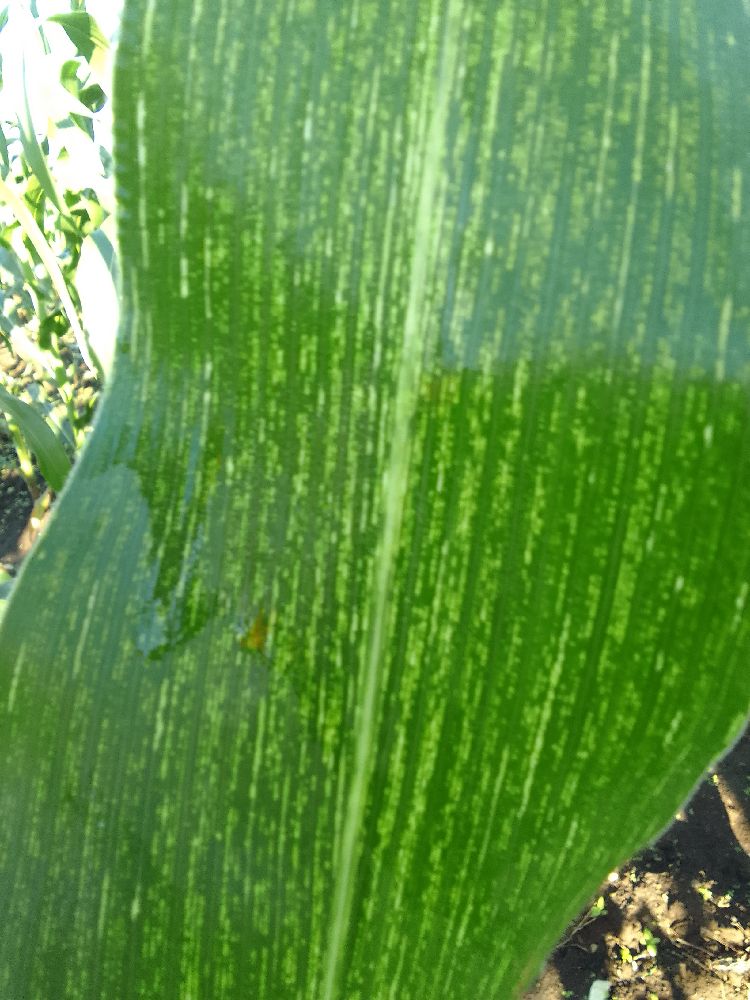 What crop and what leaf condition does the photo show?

maize, maize streak virus
